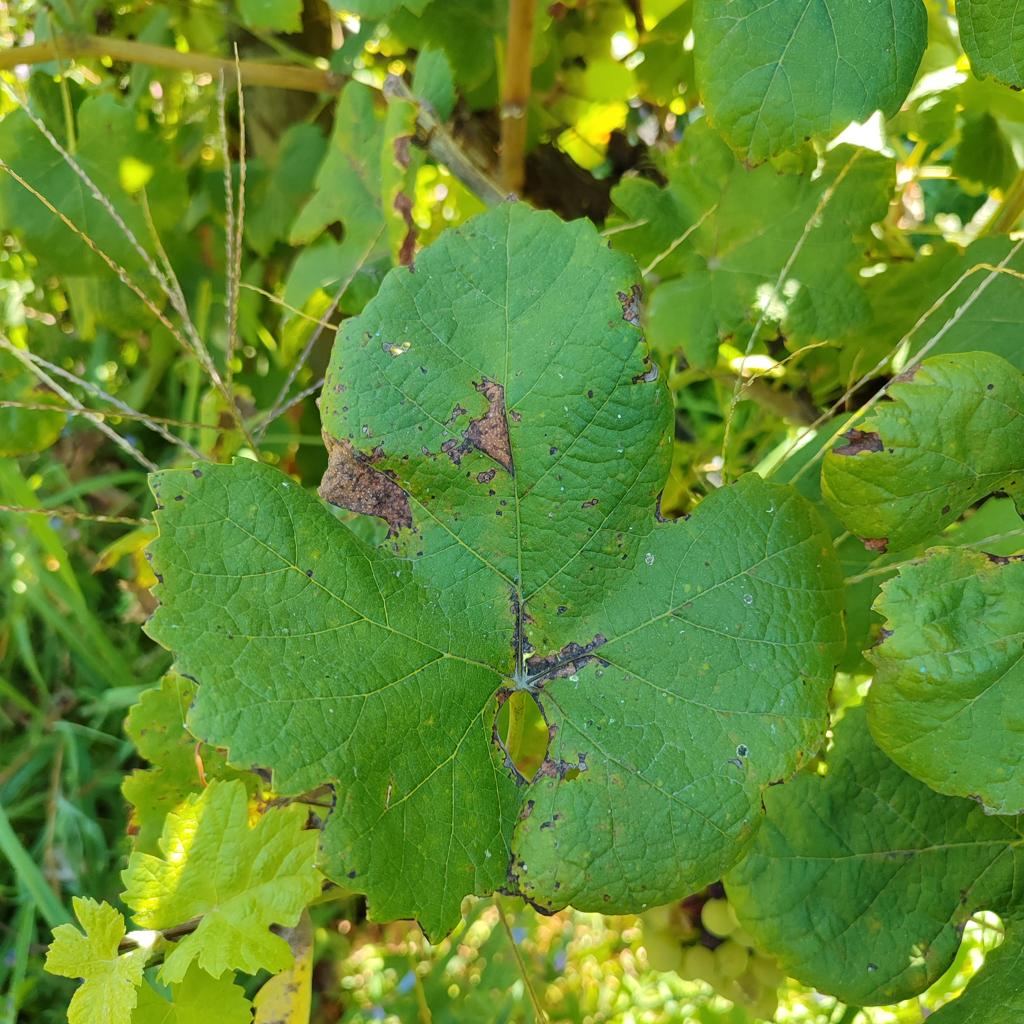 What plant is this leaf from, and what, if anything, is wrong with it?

grapevine, downy mildew
